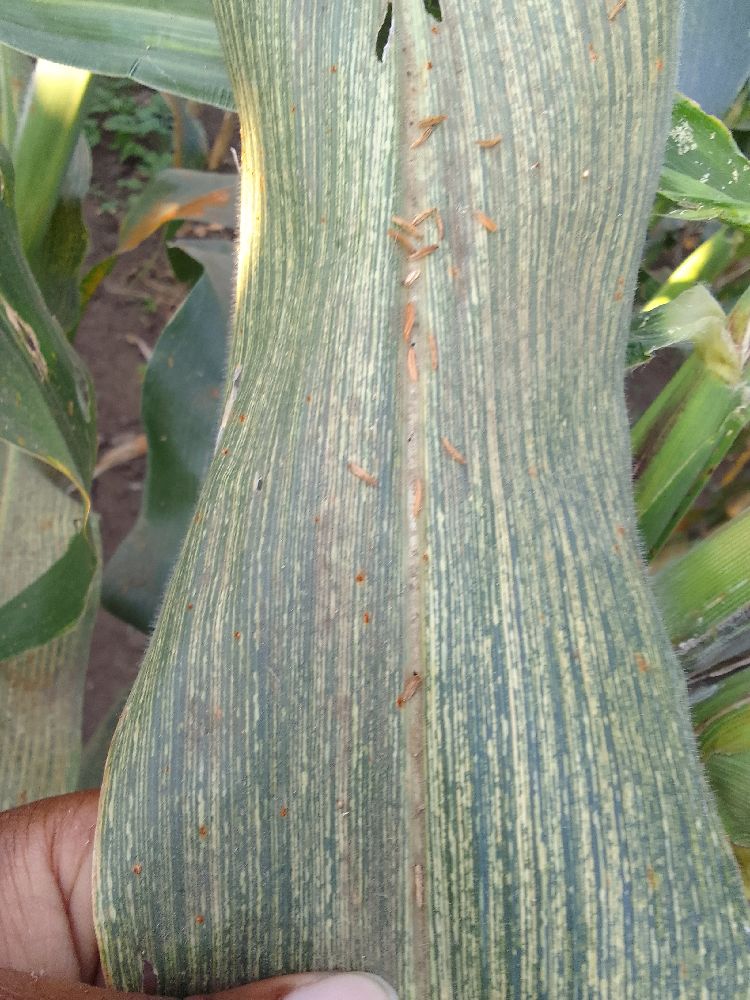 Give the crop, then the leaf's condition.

maize, maize streak virus
